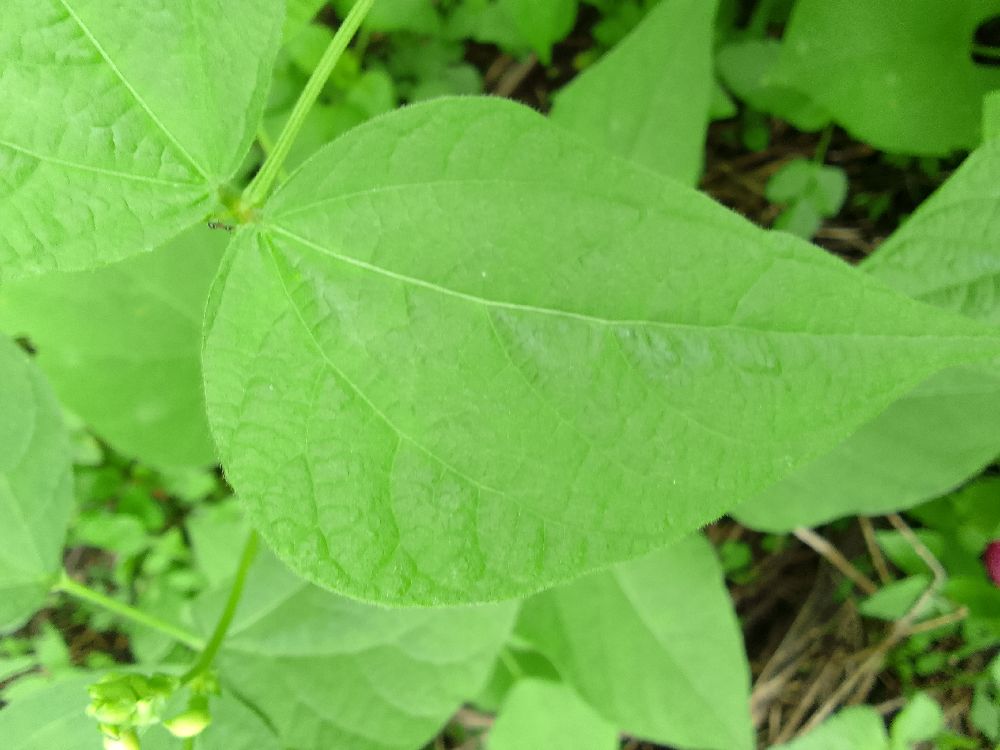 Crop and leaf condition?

common bean, healthy
